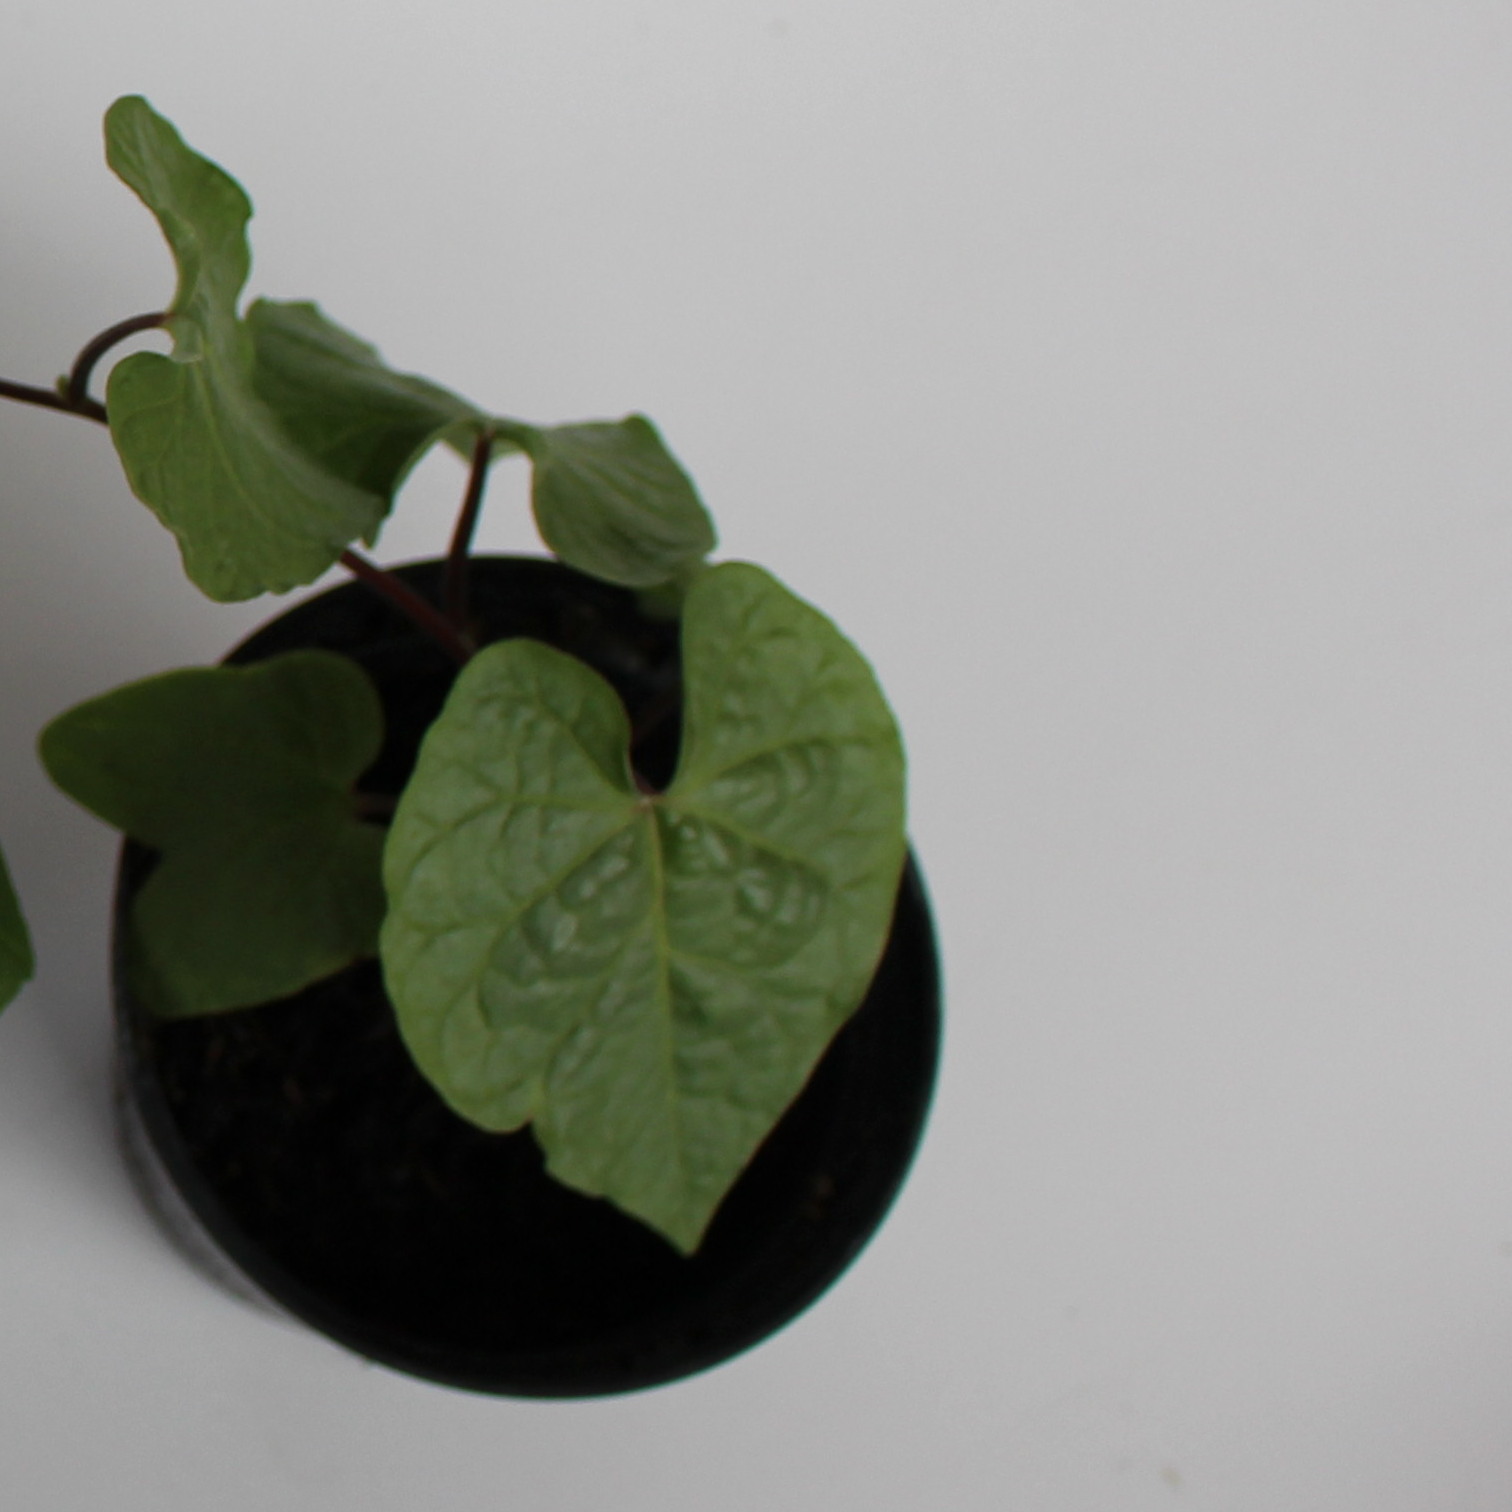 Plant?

Convolvulus arvensis
